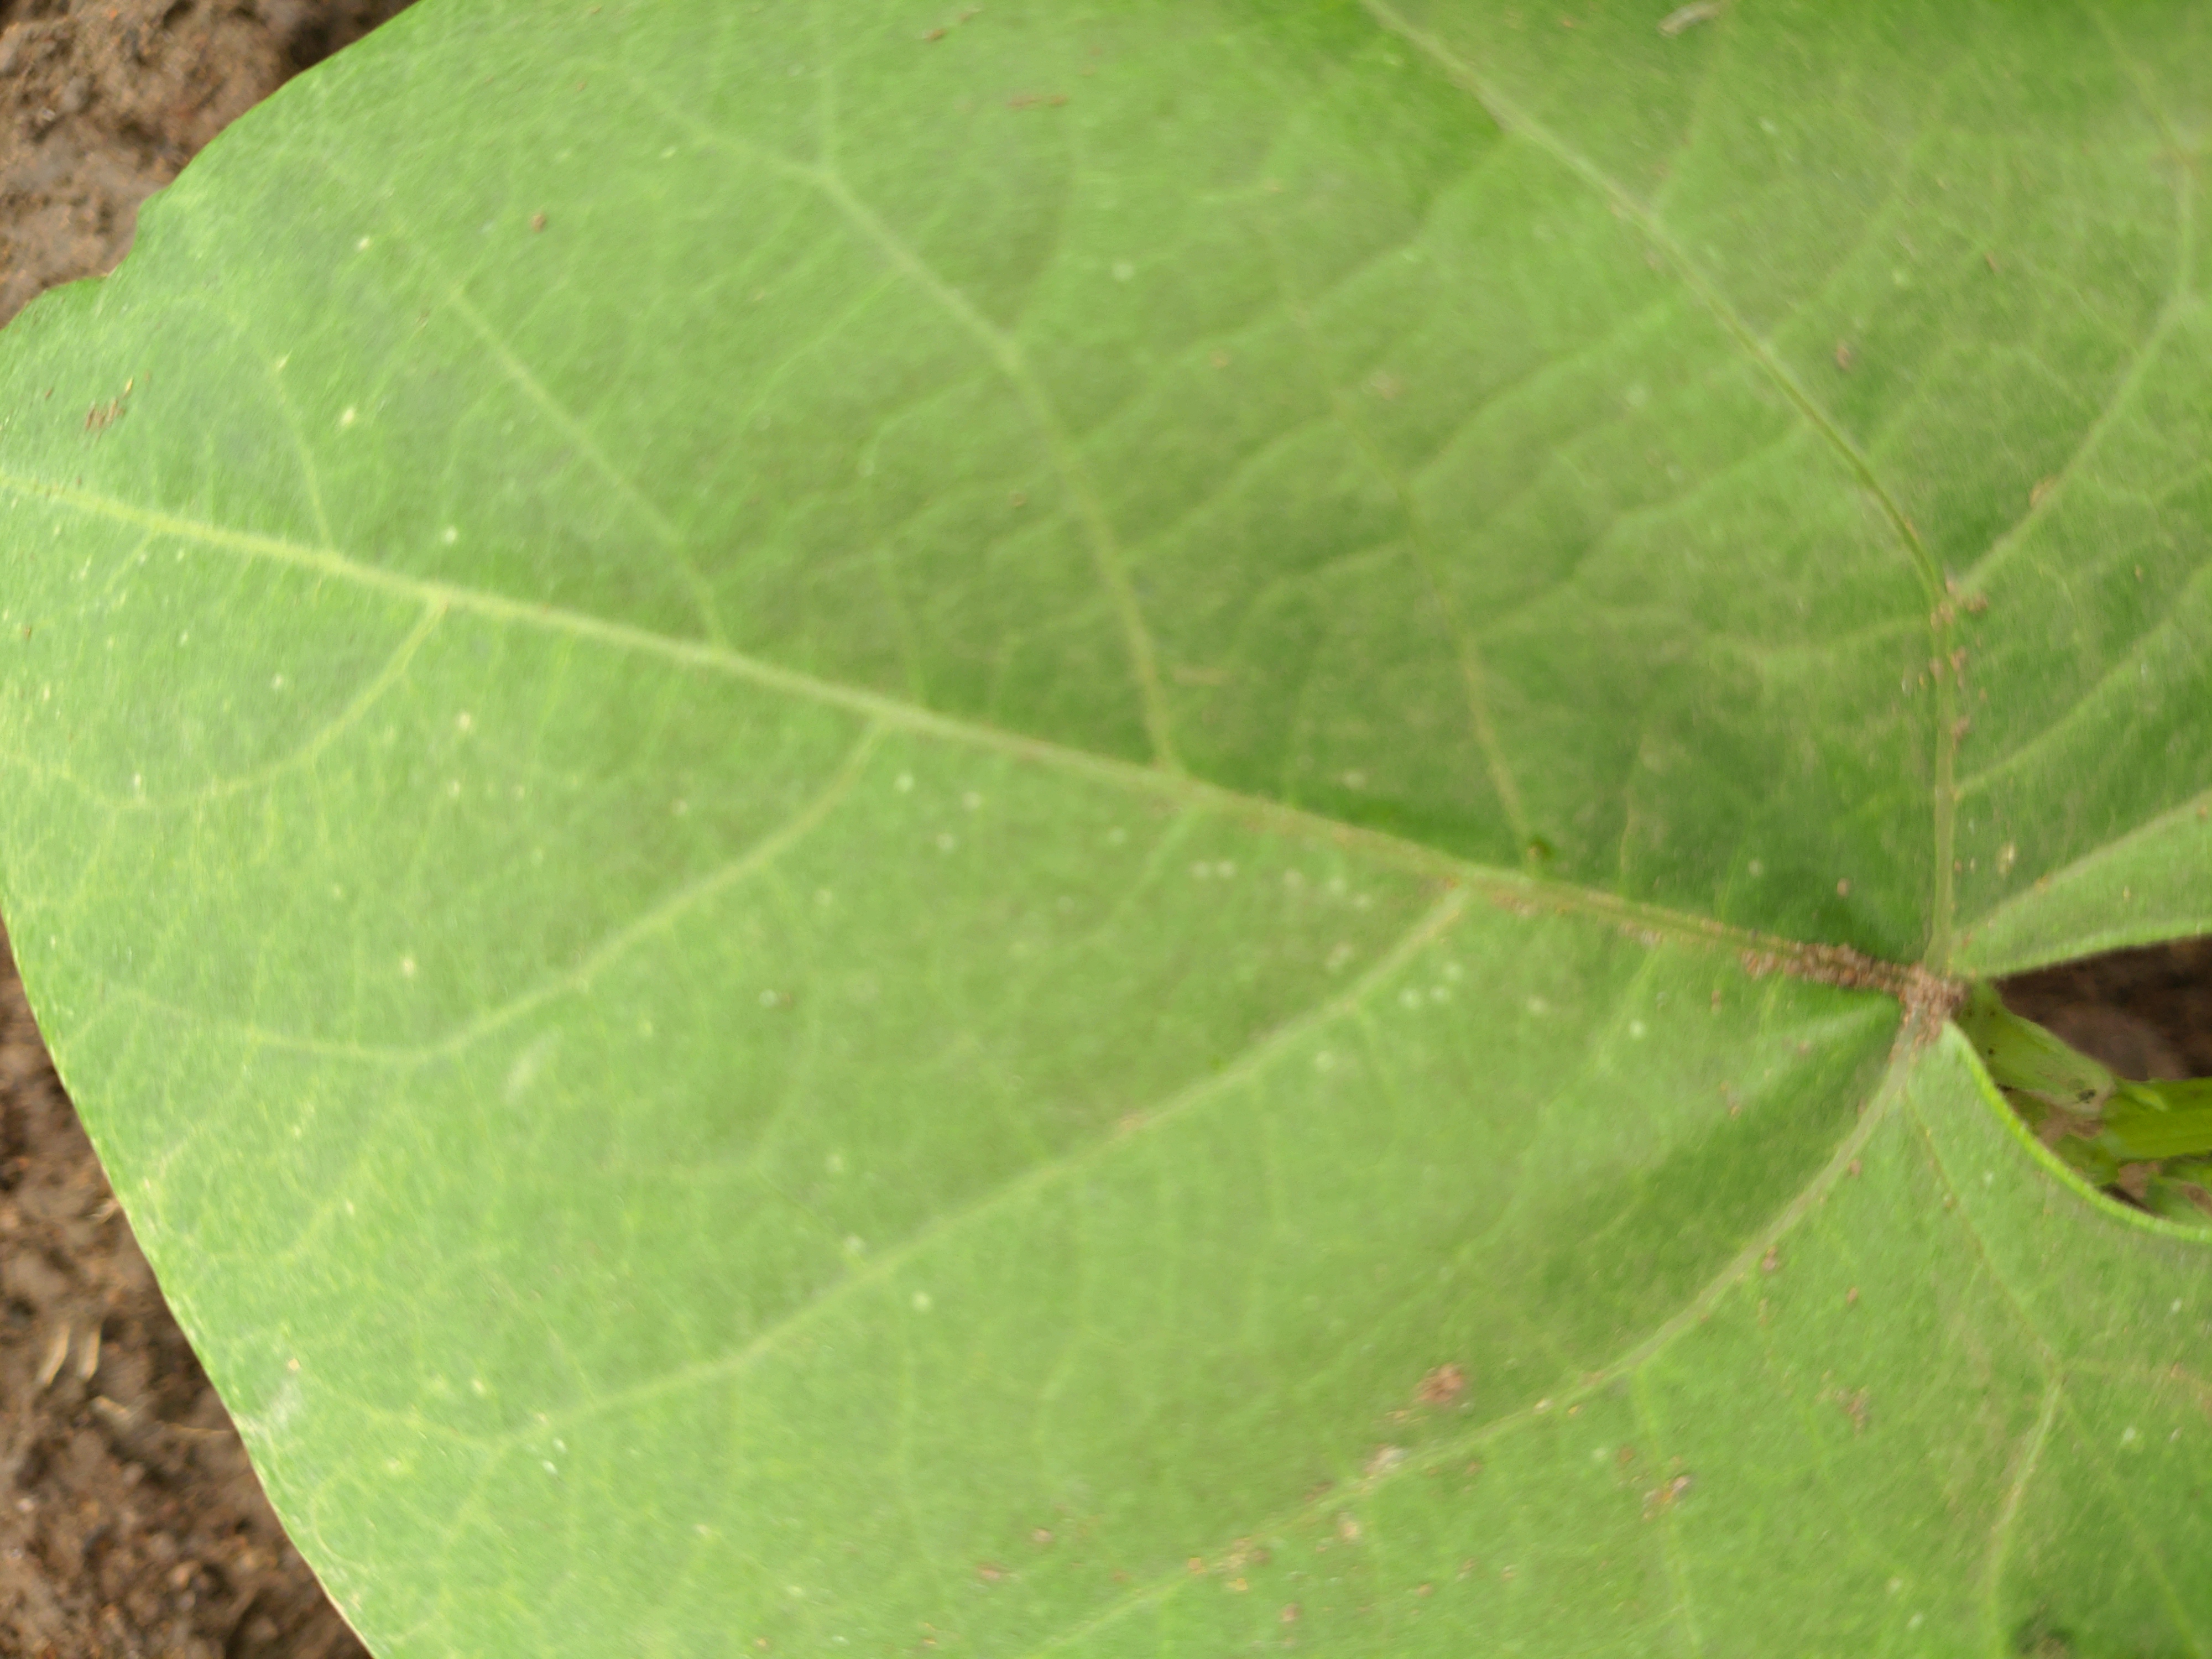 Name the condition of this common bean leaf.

healthy
